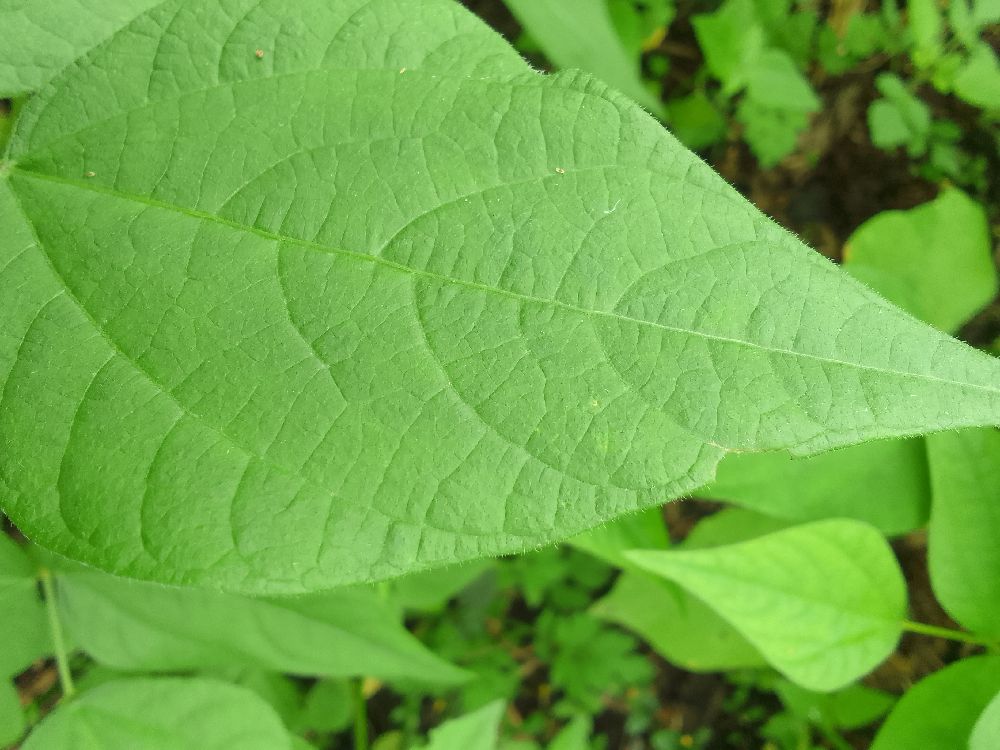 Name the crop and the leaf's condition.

common bean, healthy
